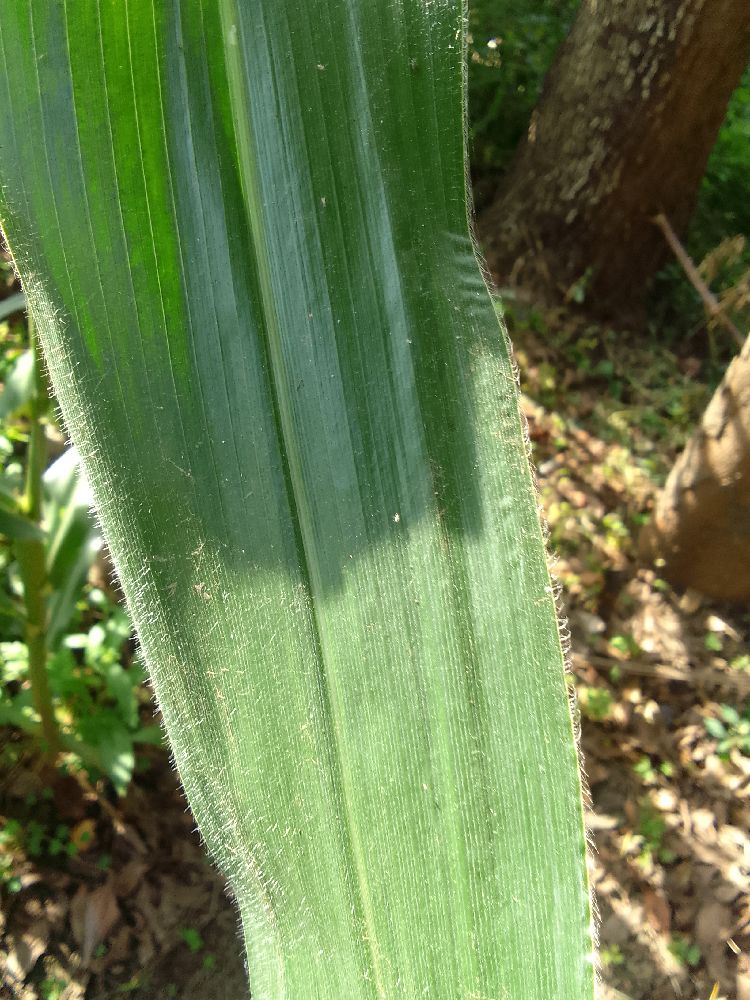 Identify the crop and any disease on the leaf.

maize, healthy
